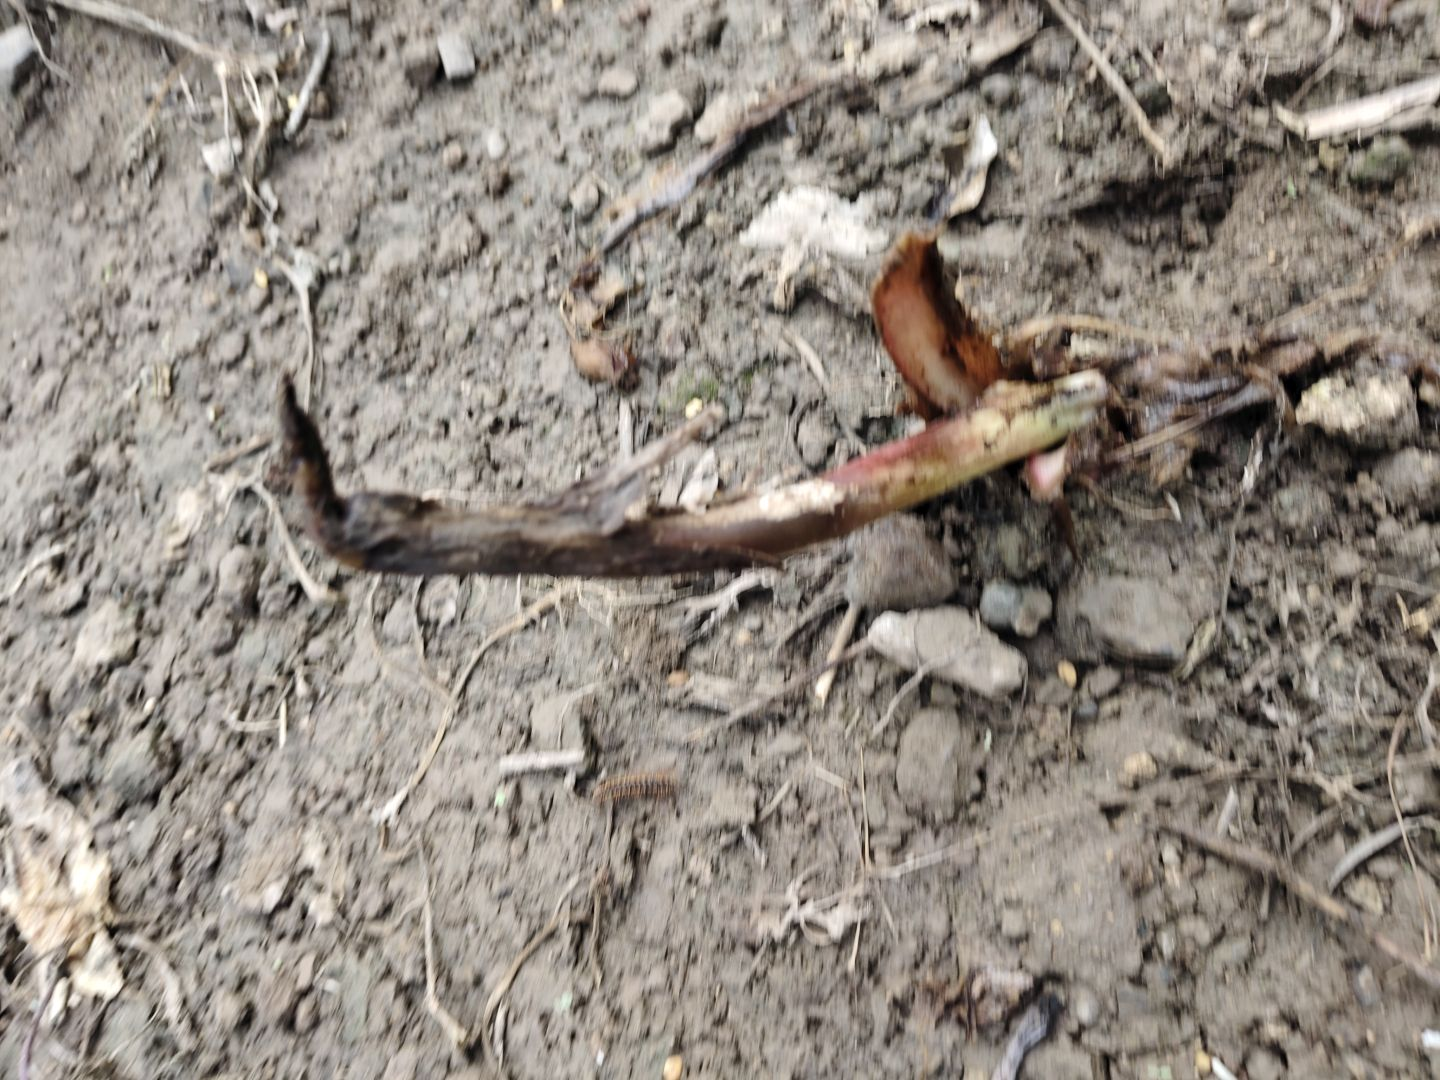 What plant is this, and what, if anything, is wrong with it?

taro, root rot
